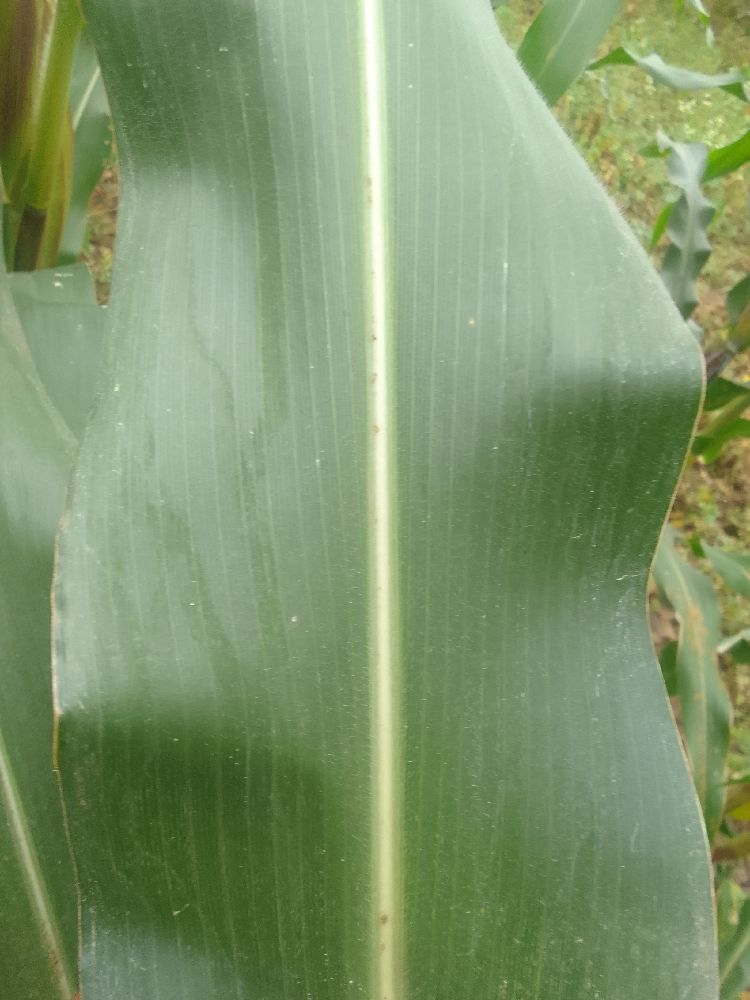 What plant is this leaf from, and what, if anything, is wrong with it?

maize, healthy
